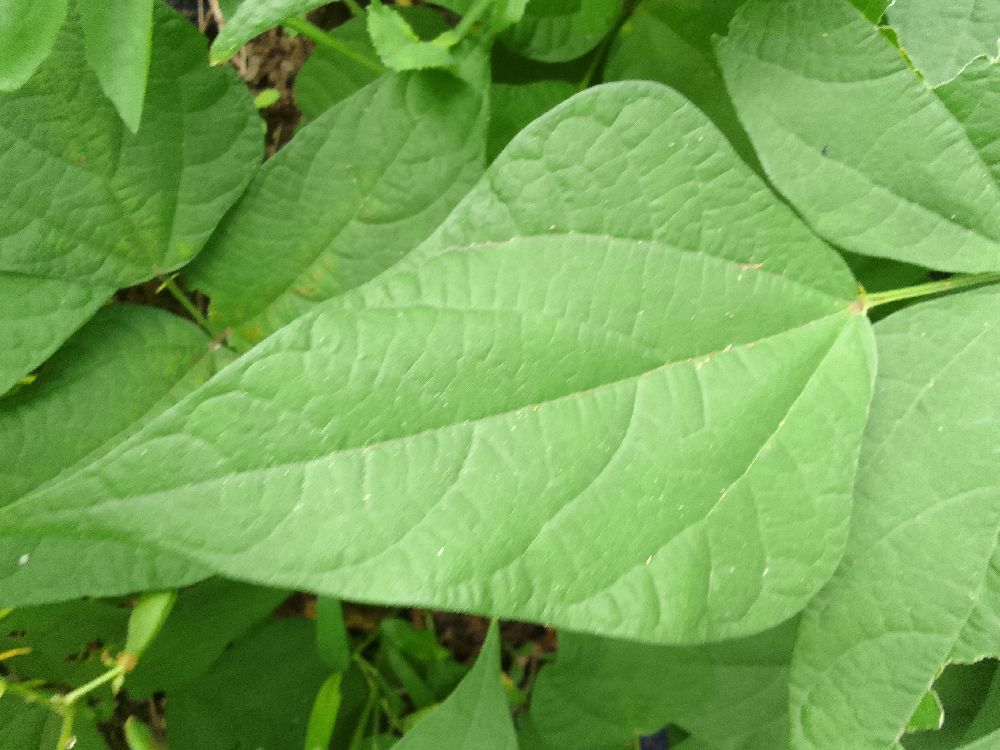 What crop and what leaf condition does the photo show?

common bean, healthy
